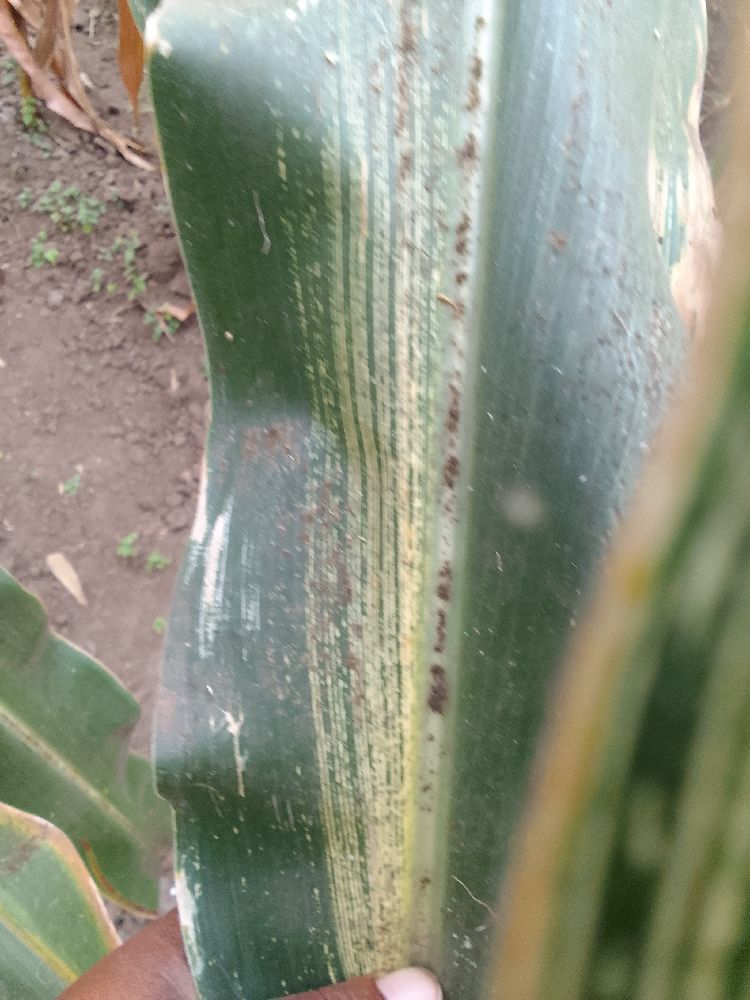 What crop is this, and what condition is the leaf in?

maize, maize streak virus
